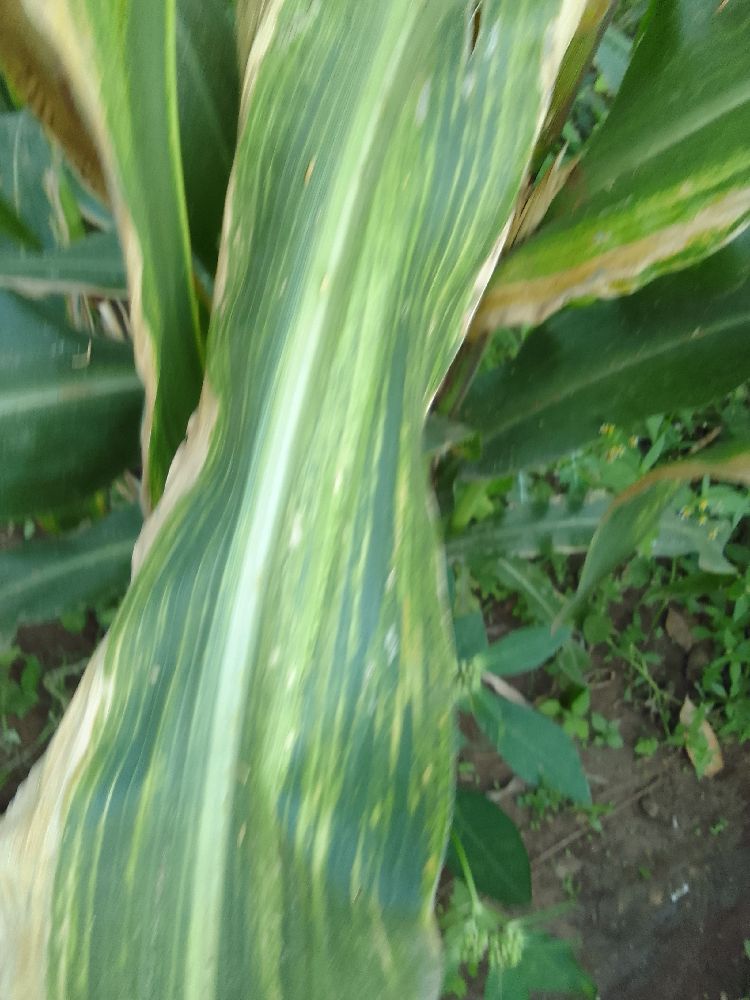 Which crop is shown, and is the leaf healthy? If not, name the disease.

maize, maize lethal necrosis
